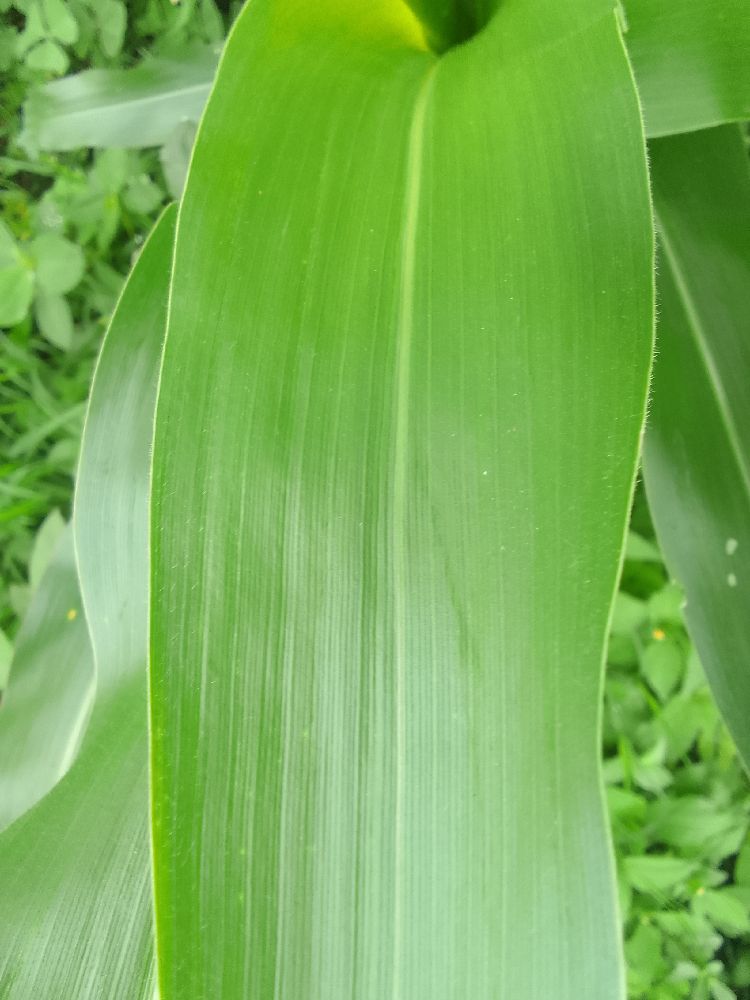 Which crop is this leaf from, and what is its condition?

maize, healthy
